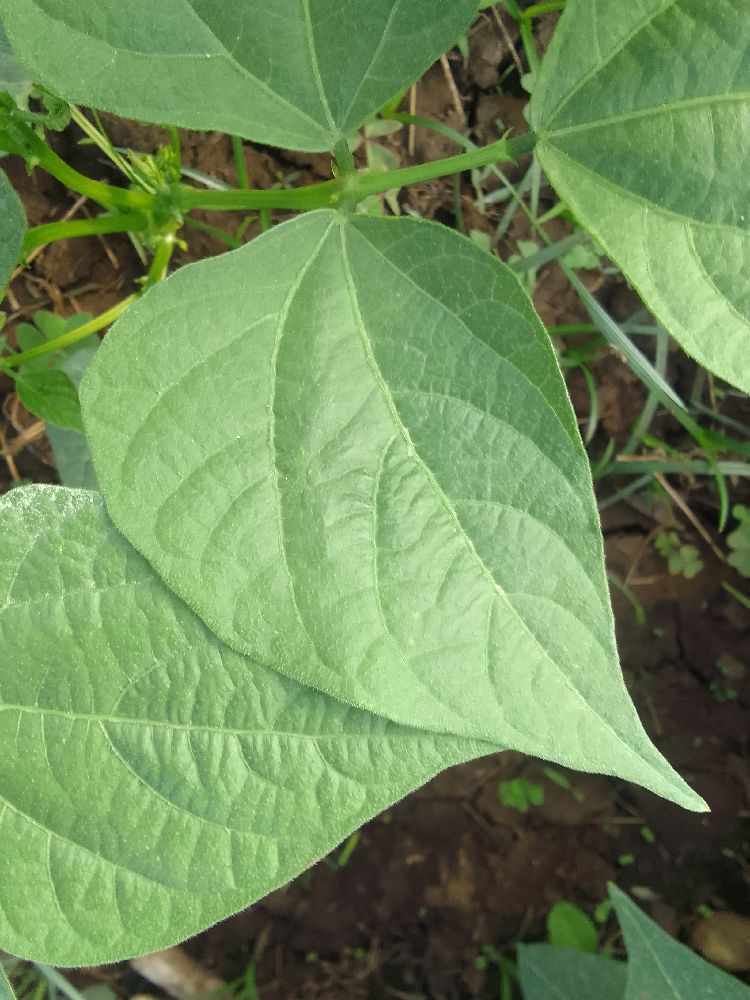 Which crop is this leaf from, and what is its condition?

common bean, healthy
